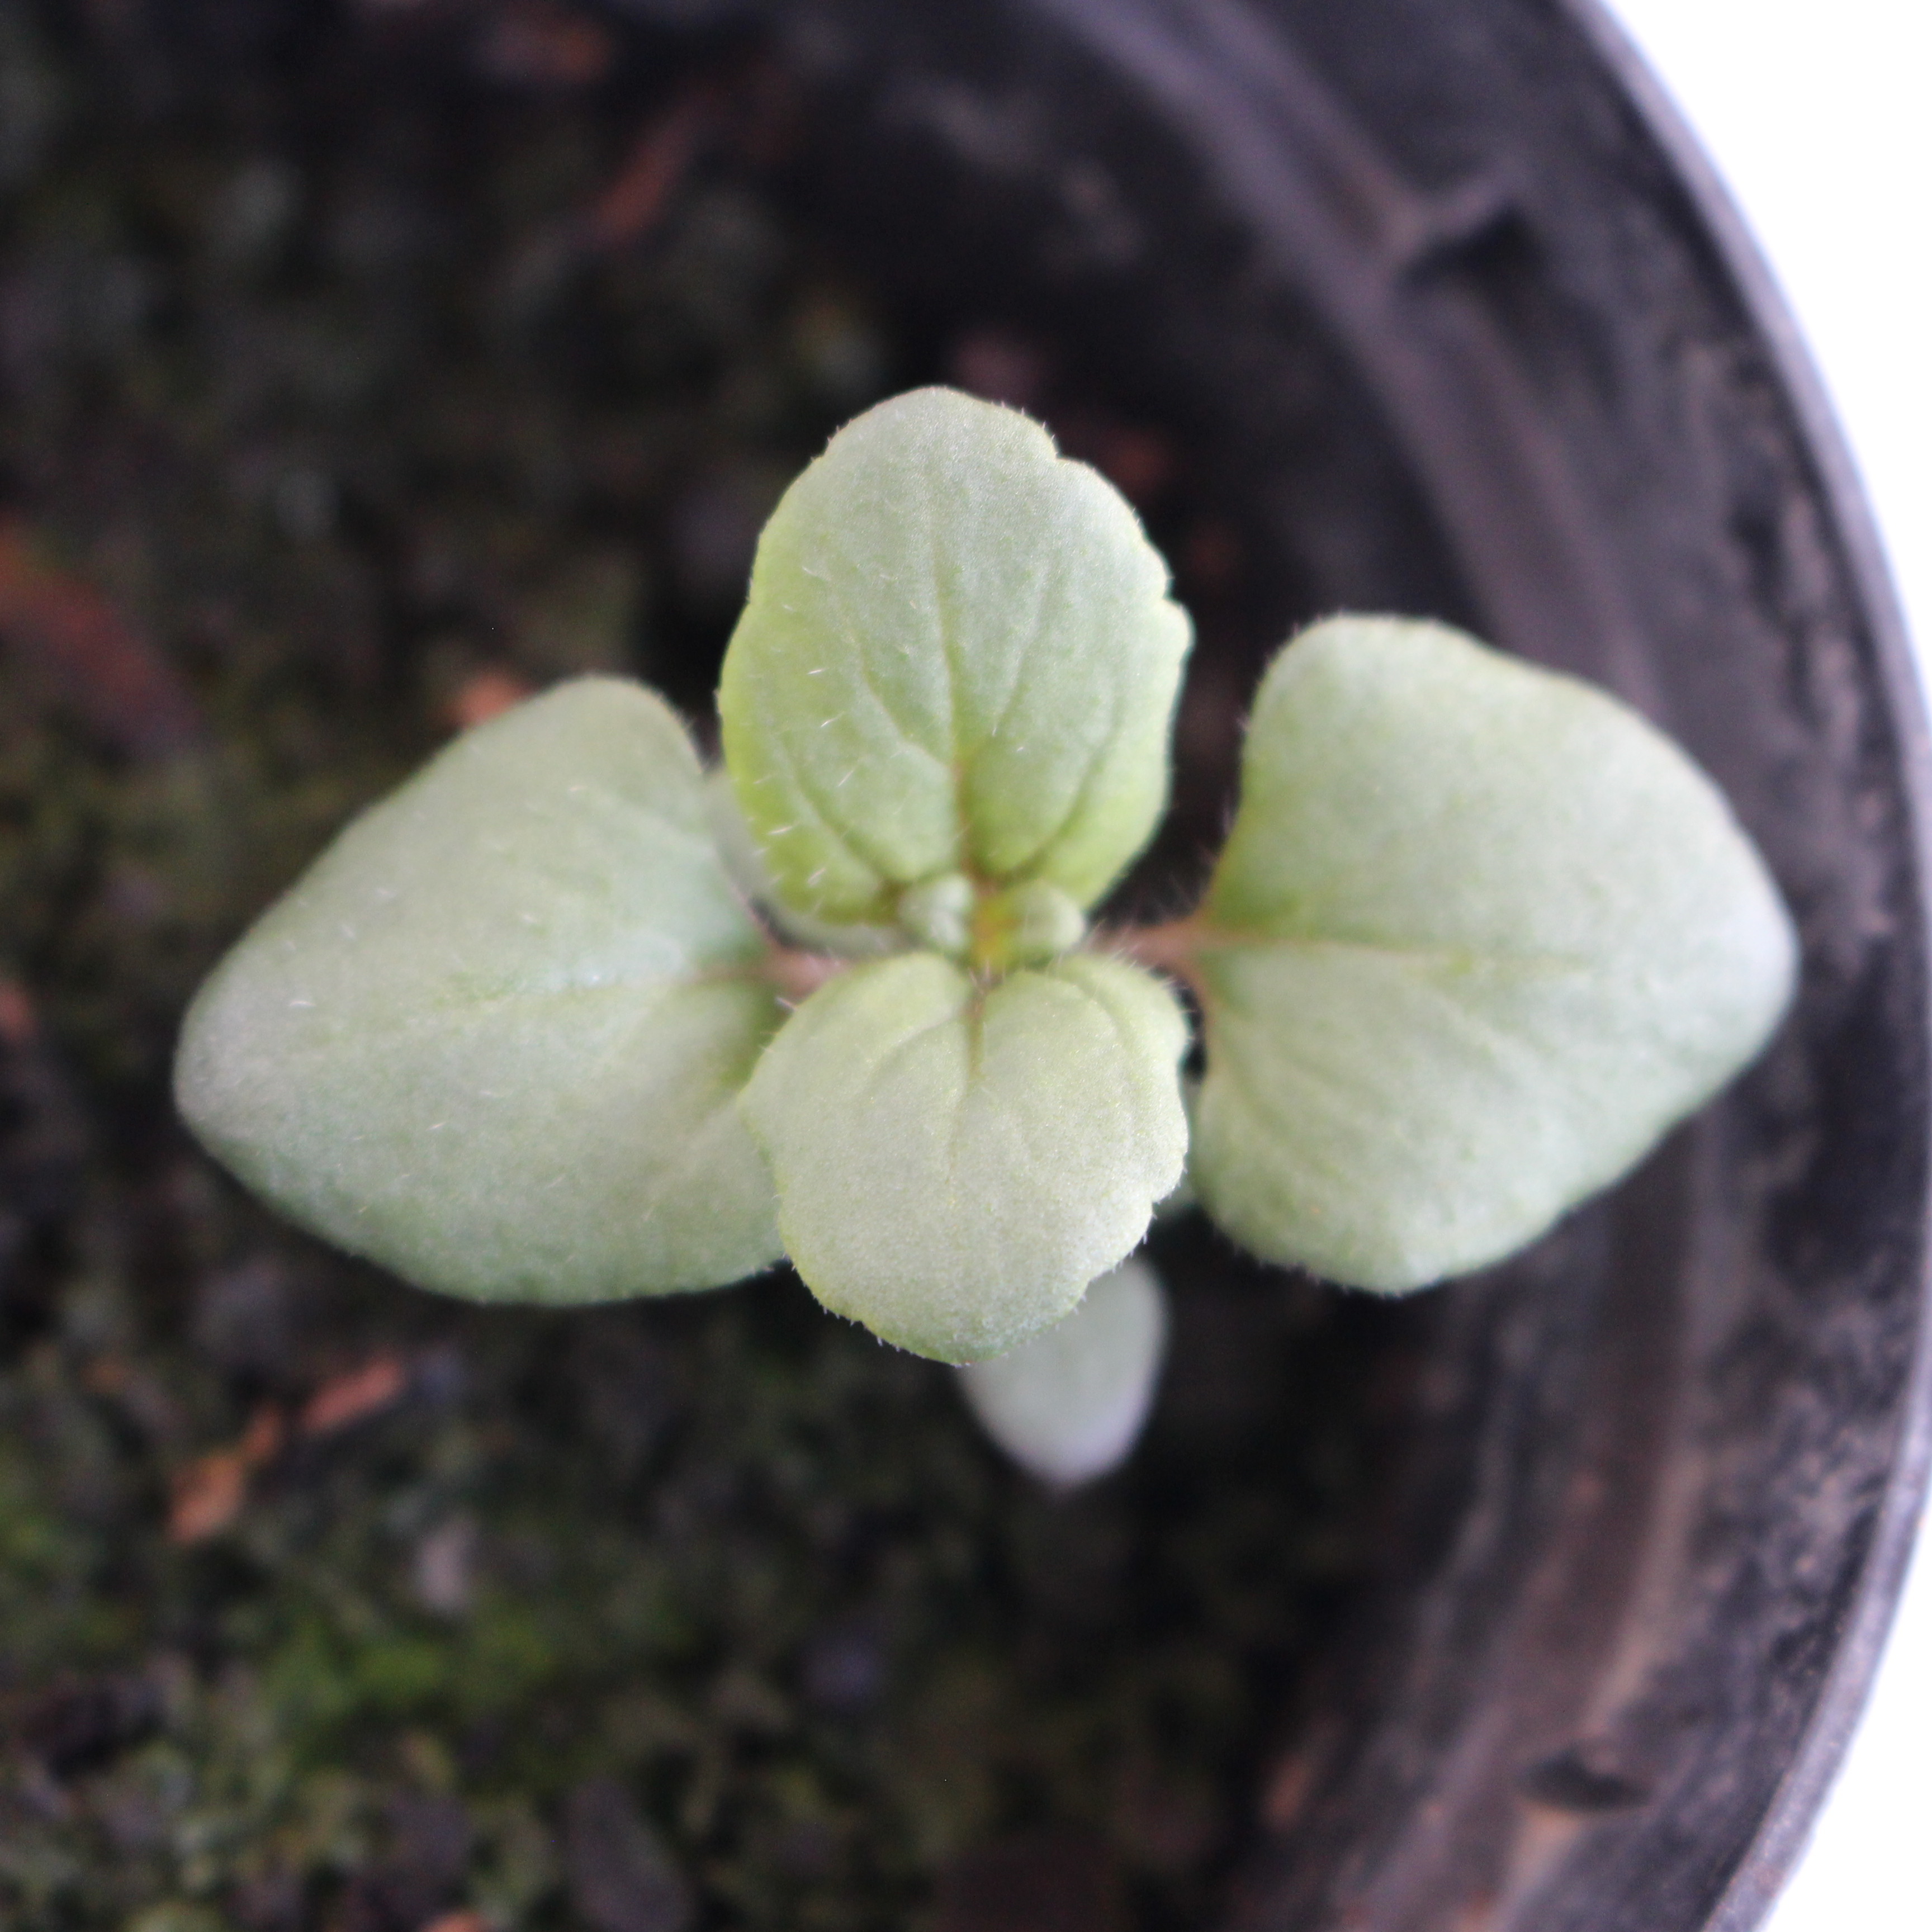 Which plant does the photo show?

Veronica persica
